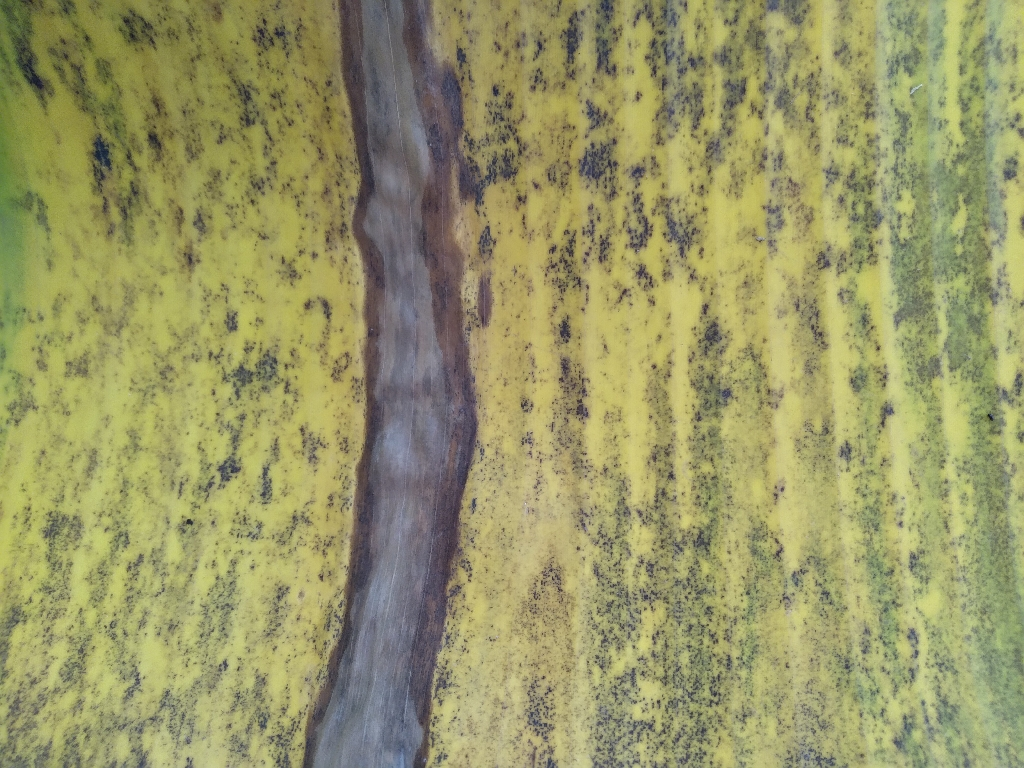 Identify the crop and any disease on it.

banana, black sigatoka
